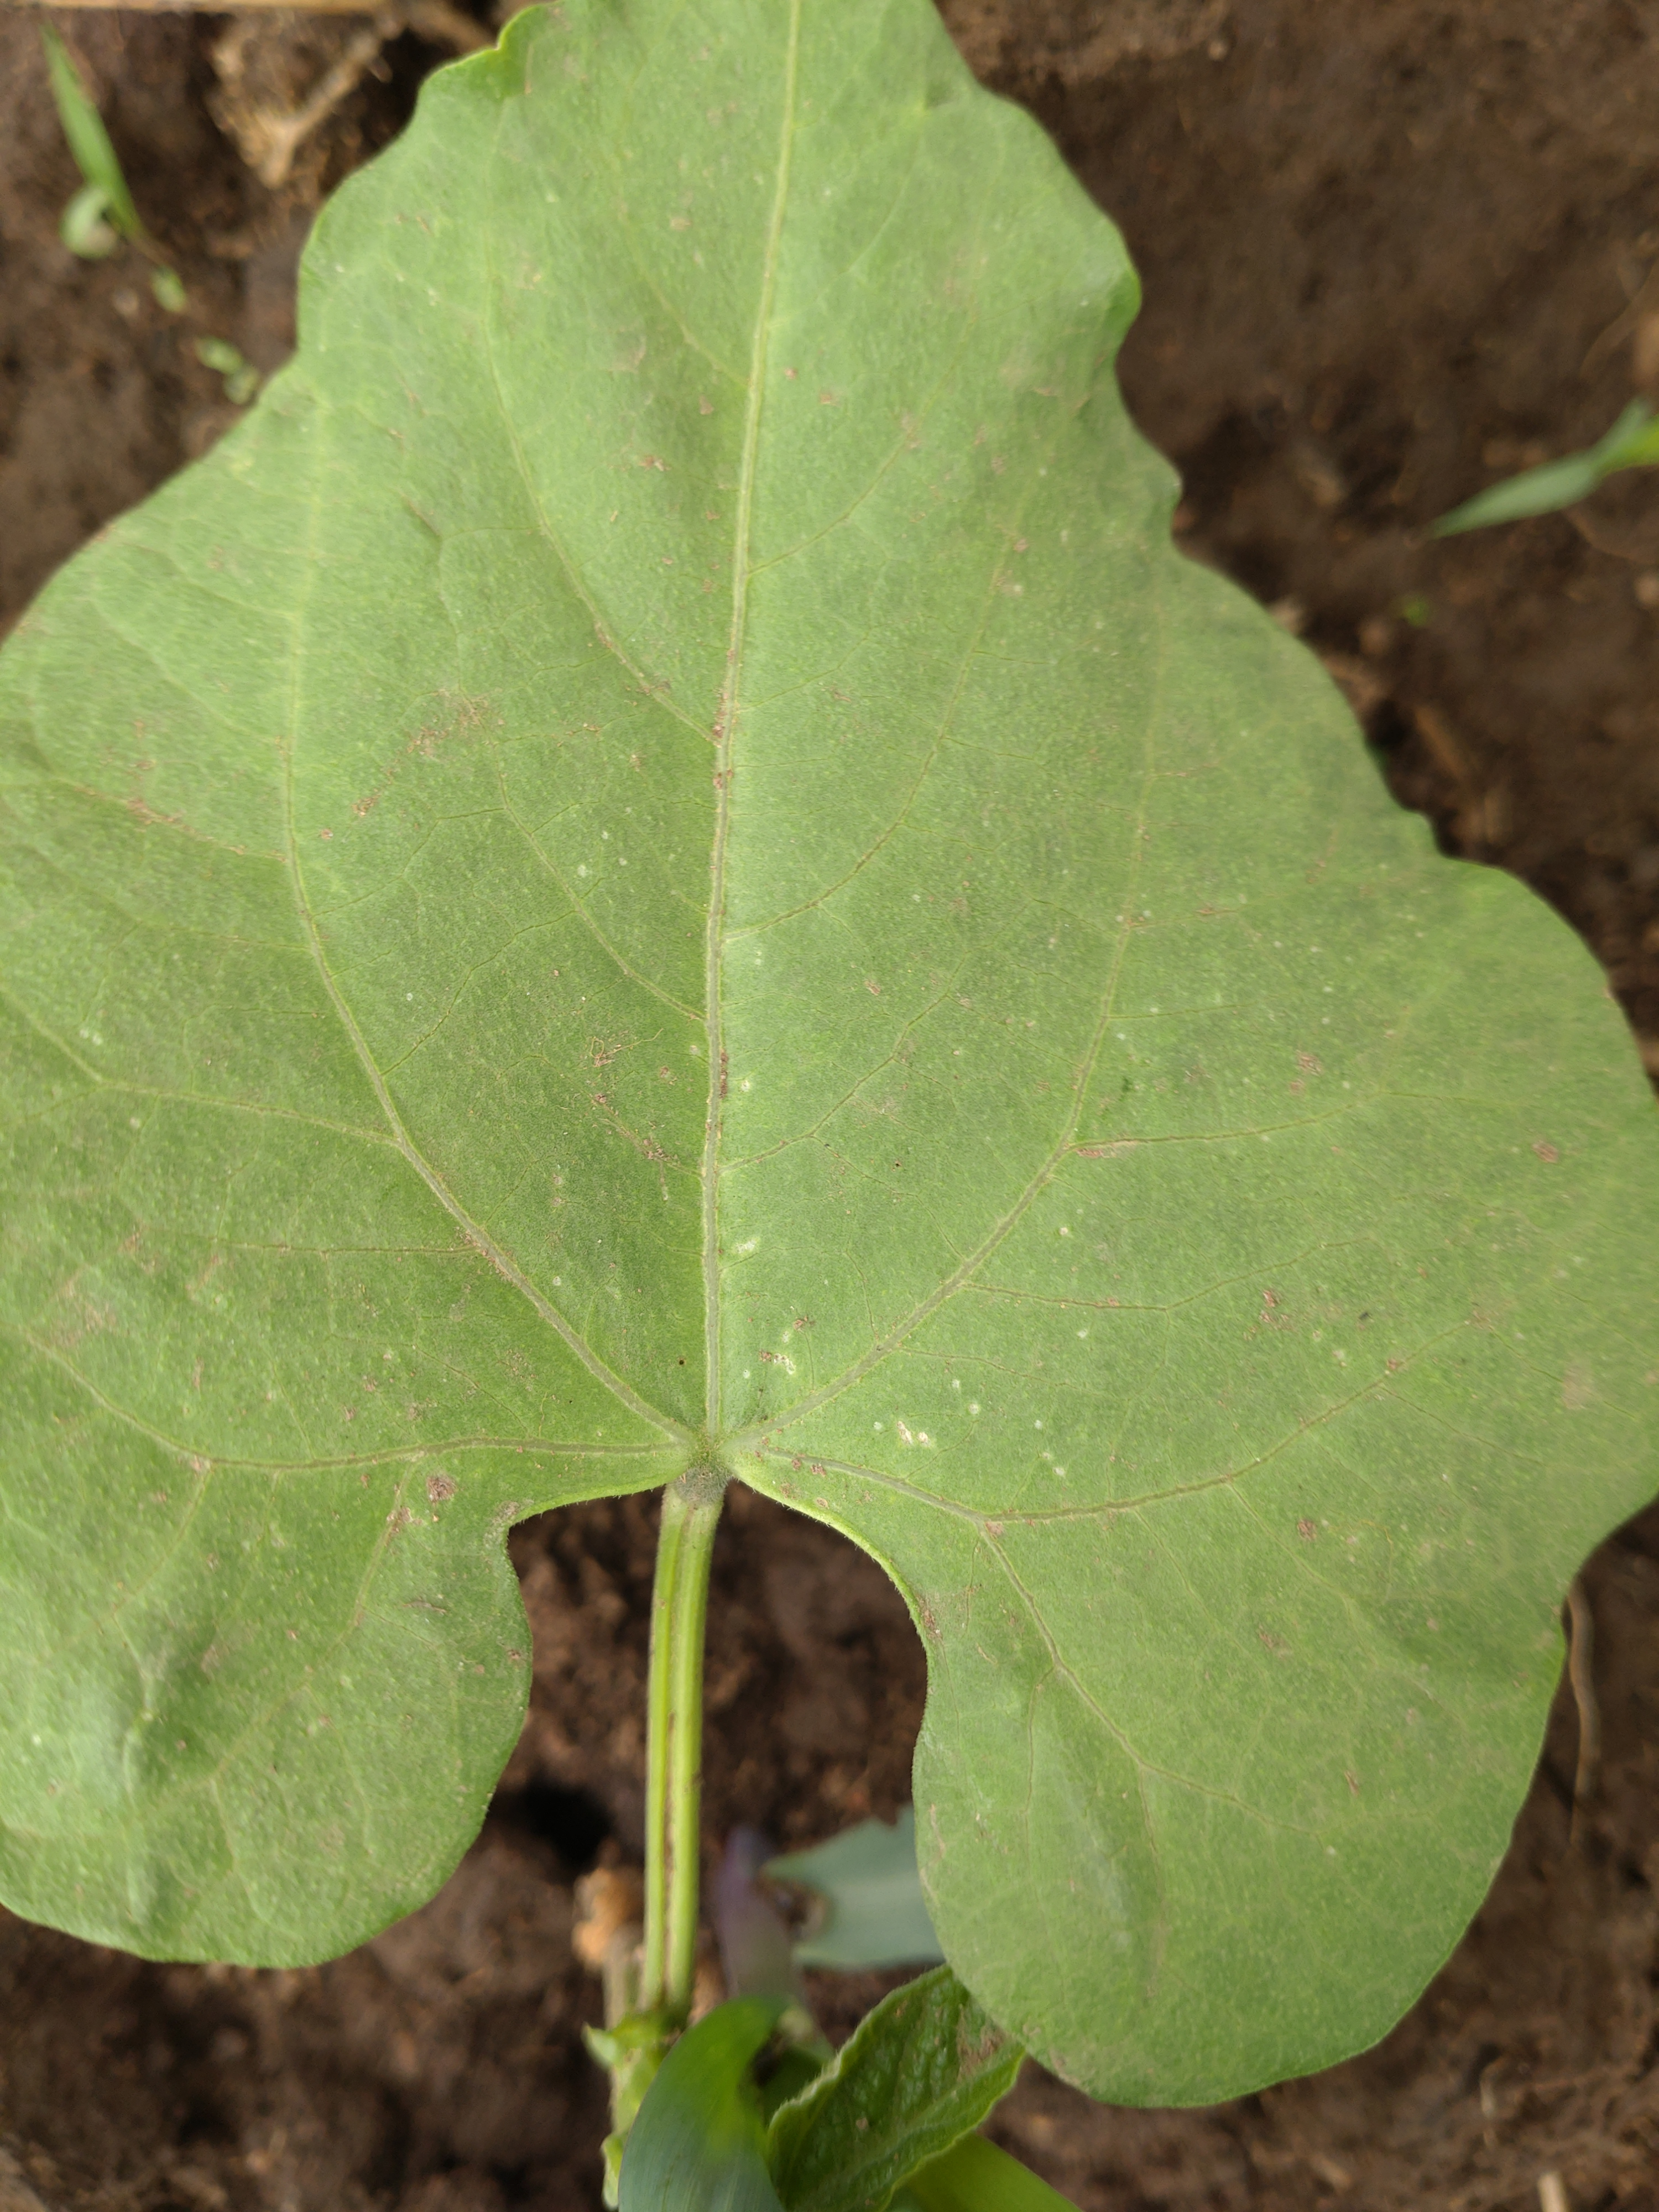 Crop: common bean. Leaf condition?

healthy
